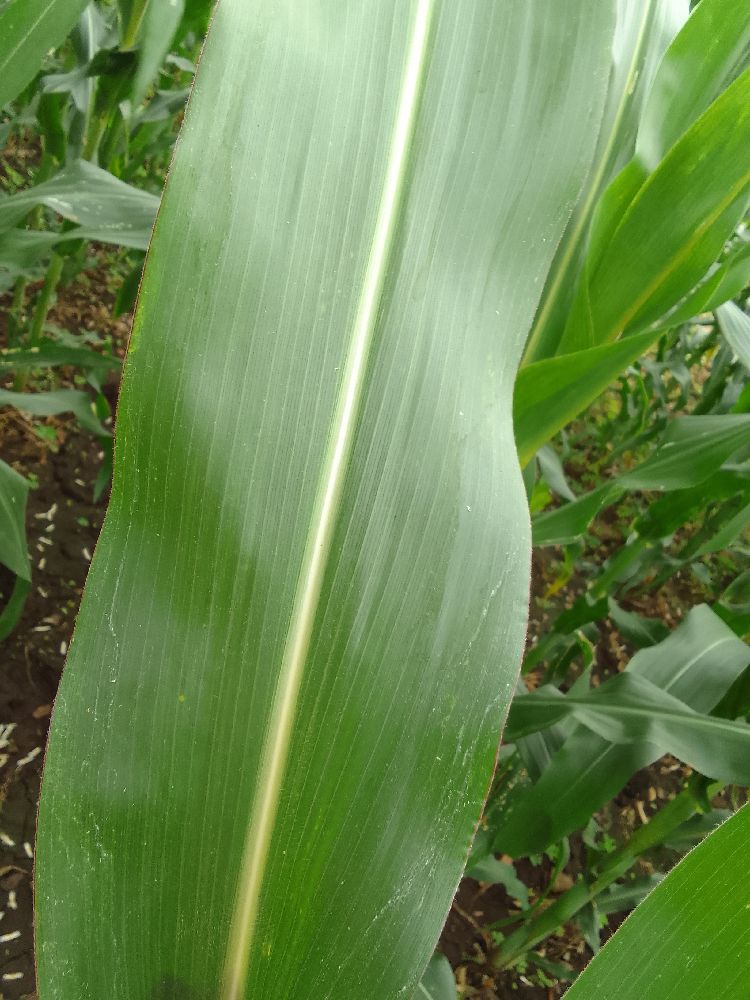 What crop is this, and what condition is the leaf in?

maize, healthy
